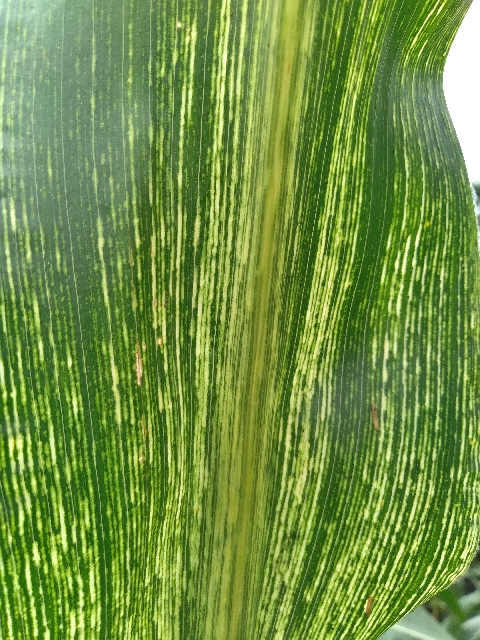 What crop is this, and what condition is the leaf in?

maize, maize streak virus
